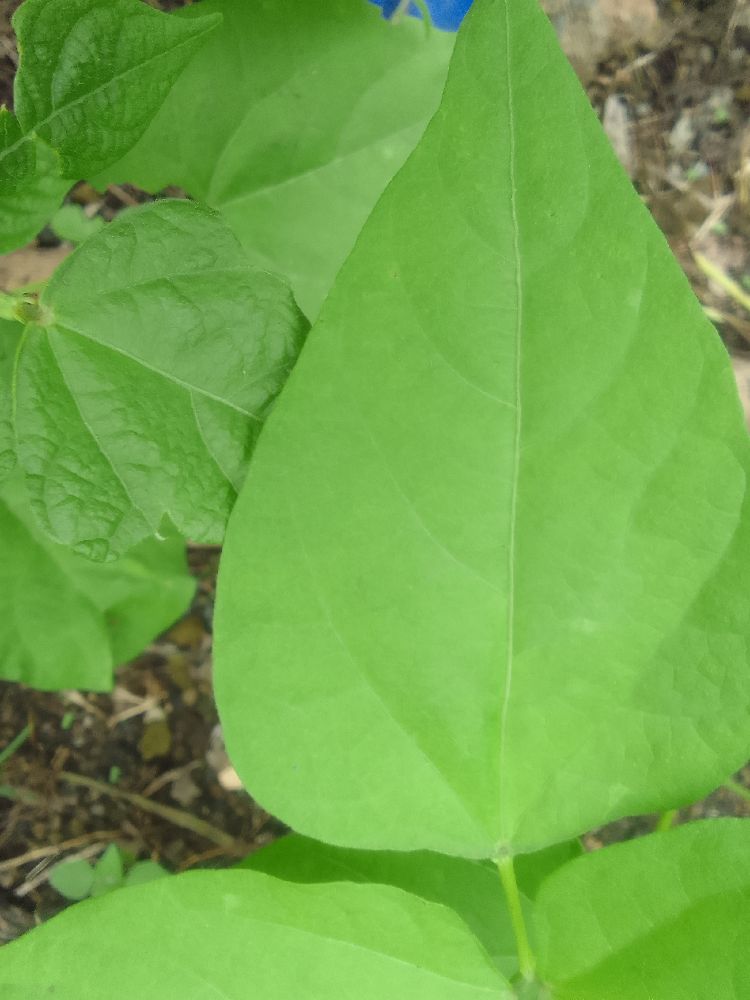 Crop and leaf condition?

common bean, healthy
